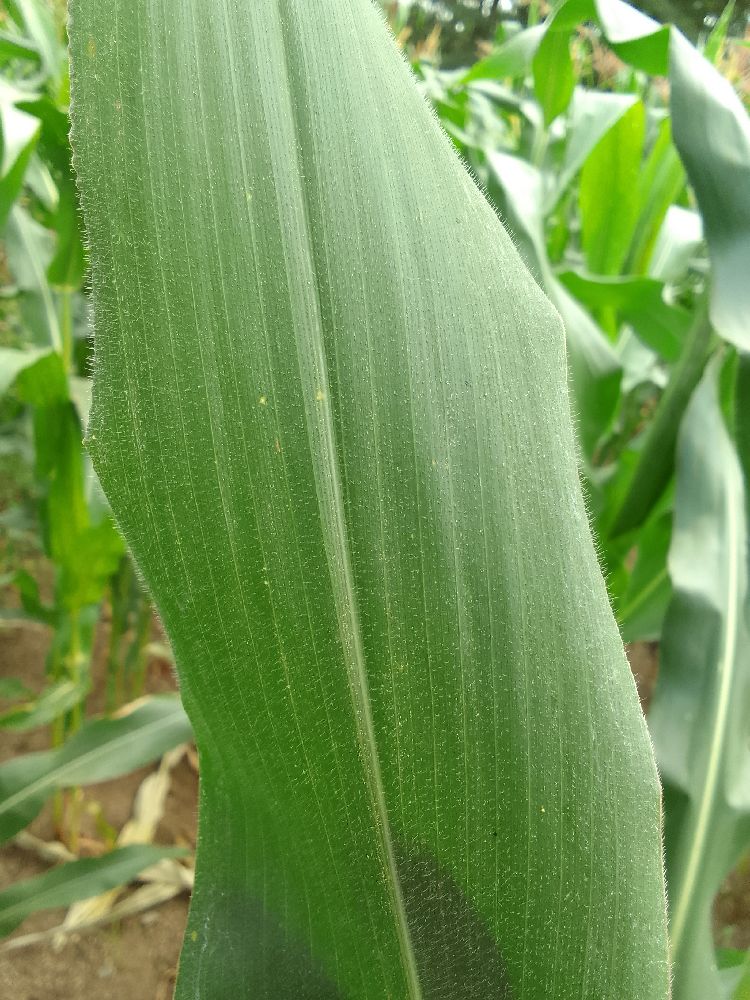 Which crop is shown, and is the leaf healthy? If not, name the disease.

maize, healthy
